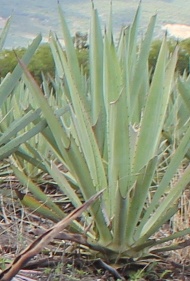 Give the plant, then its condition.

agave, yellow
